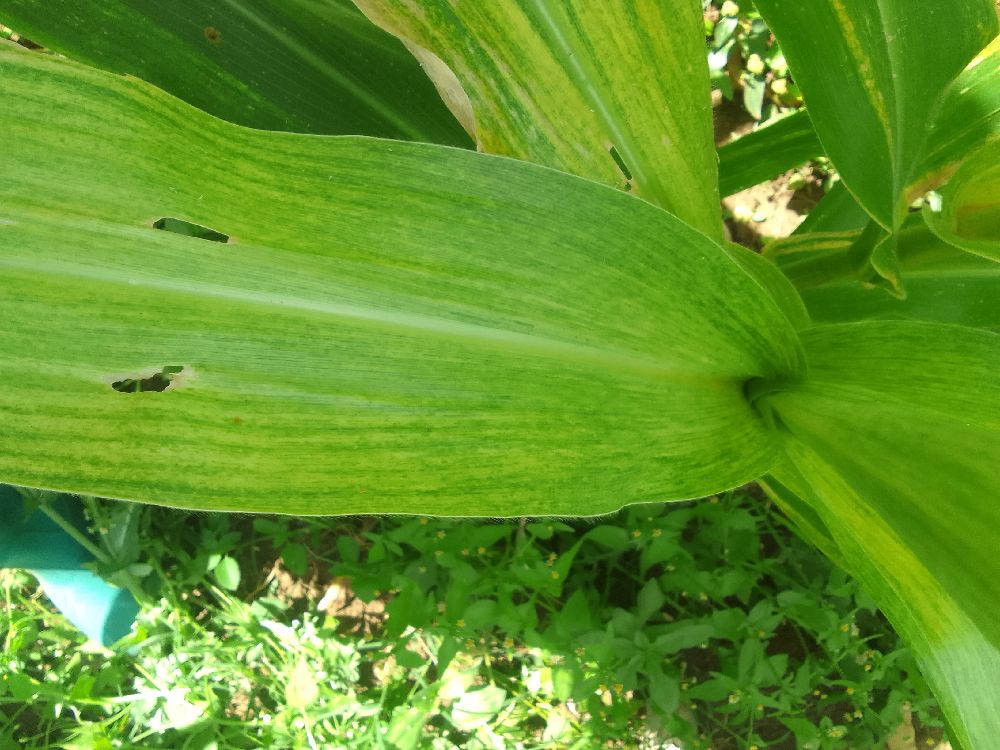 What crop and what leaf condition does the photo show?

maize, maize lethal necrosis
